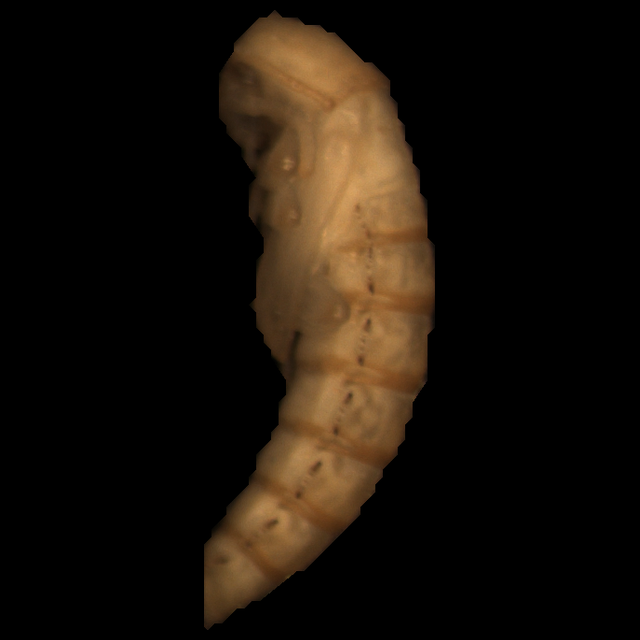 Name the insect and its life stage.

mealworm pupa
